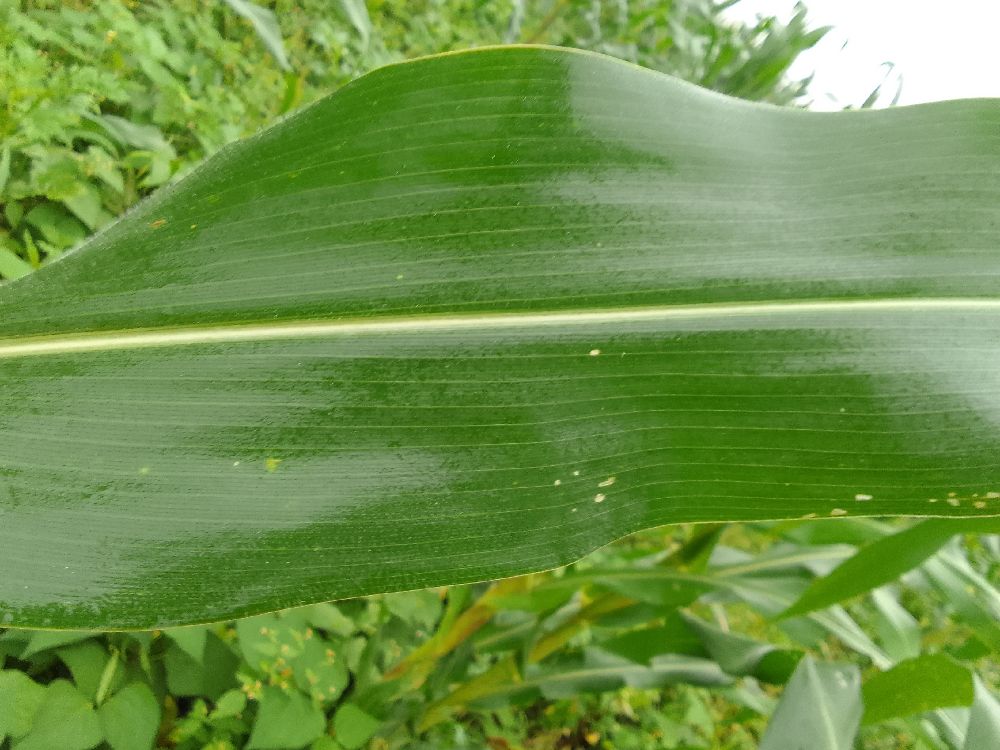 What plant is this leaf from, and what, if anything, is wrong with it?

maize, healthy
